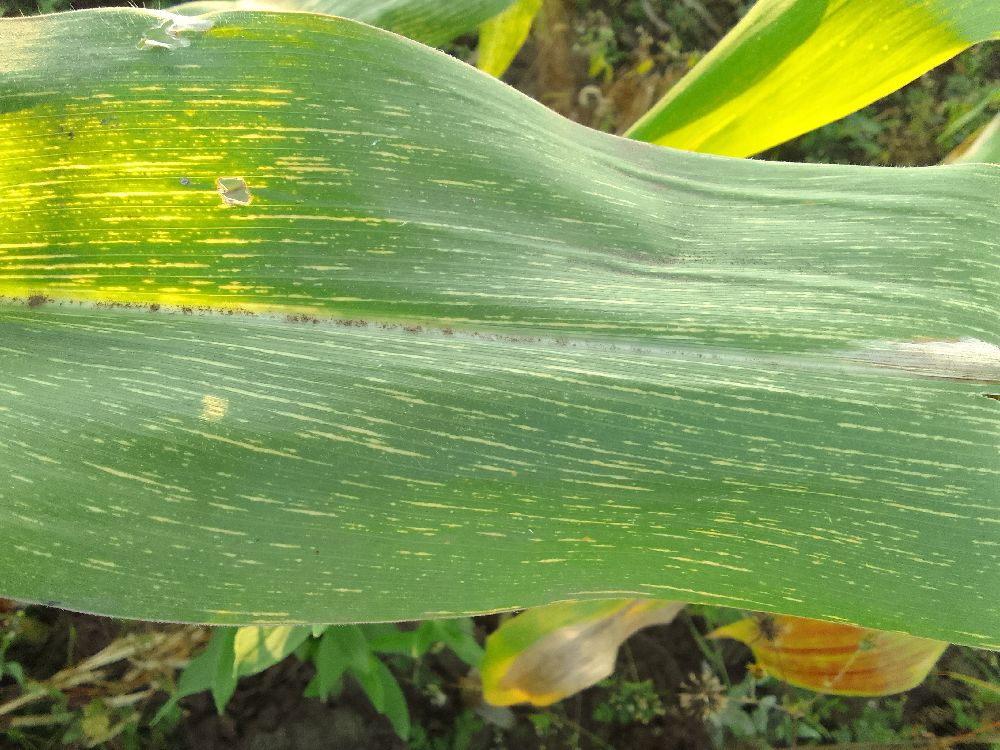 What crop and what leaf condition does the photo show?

maize, maize streak virus
